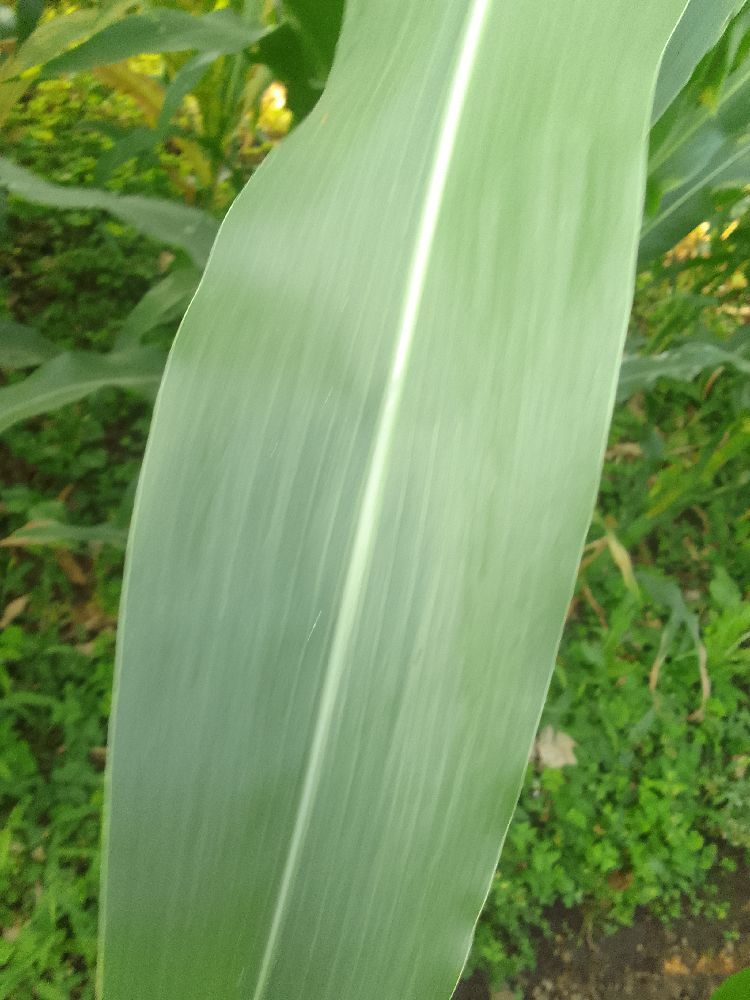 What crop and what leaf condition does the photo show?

maize, healthy
